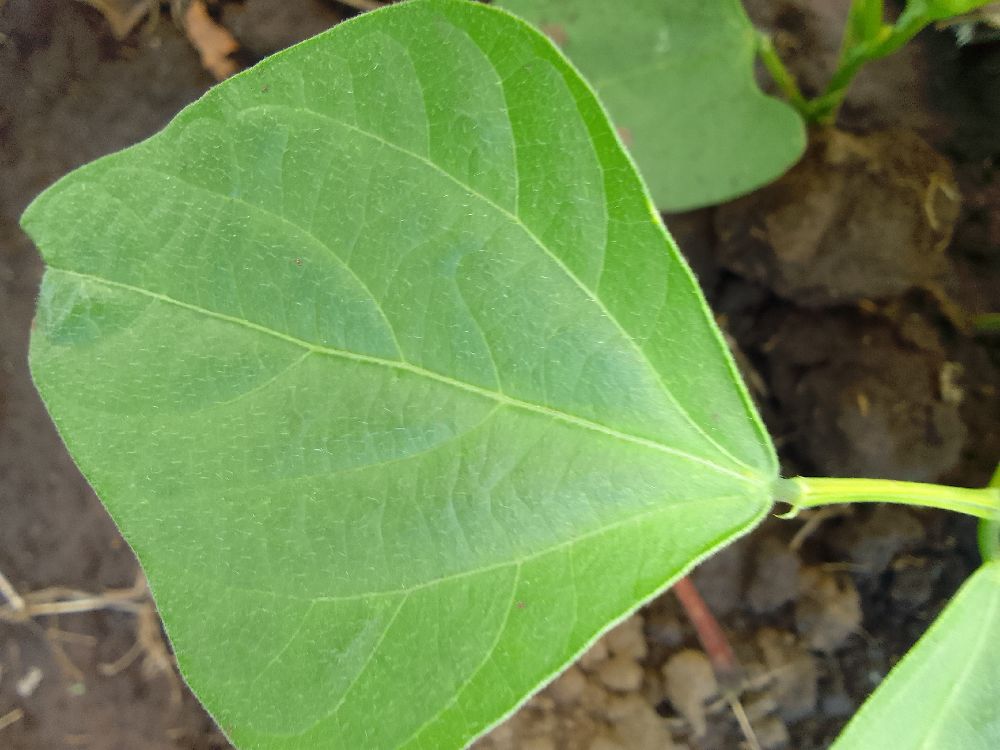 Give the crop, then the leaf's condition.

common bean, healthy
